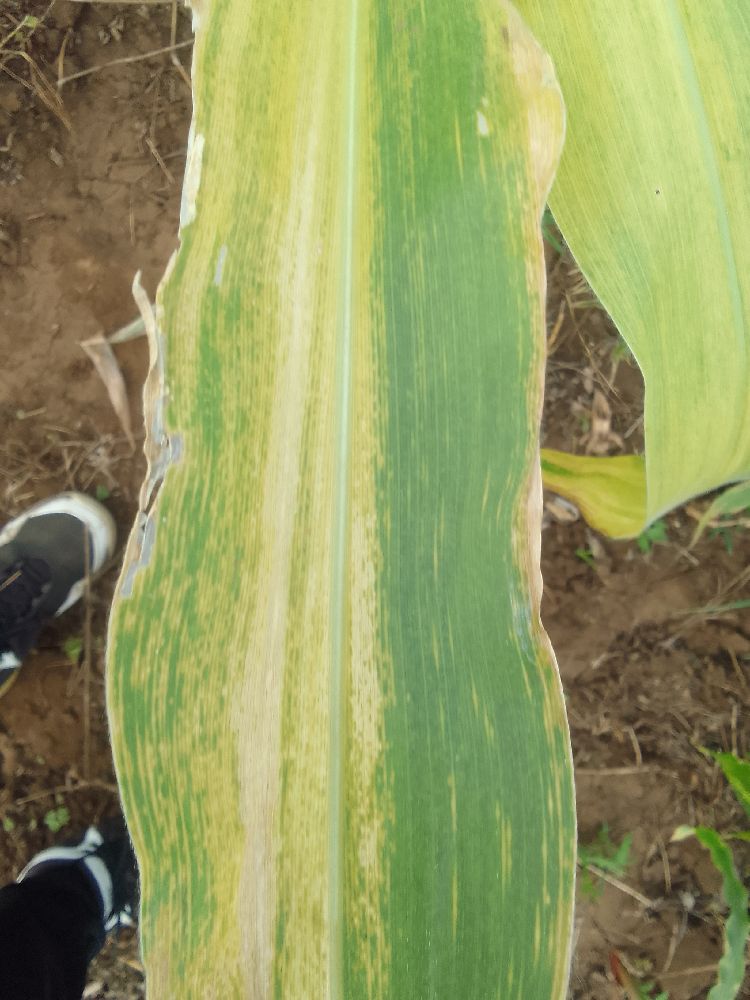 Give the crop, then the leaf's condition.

maize, maize lethal necrosis
